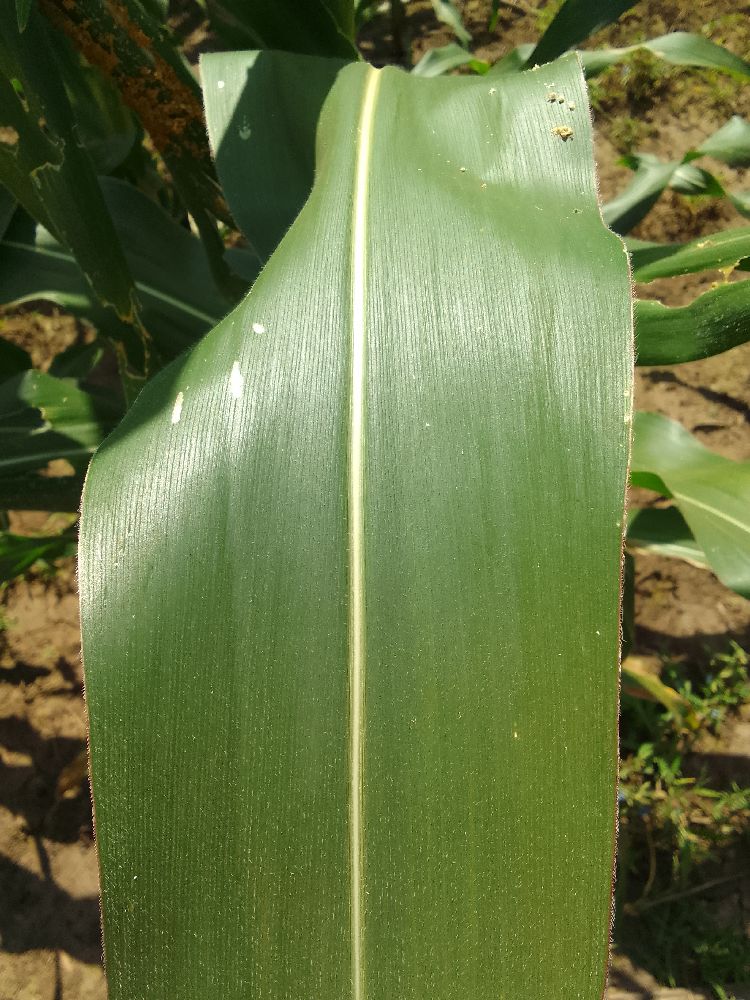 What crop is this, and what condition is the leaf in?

maize, healthy
